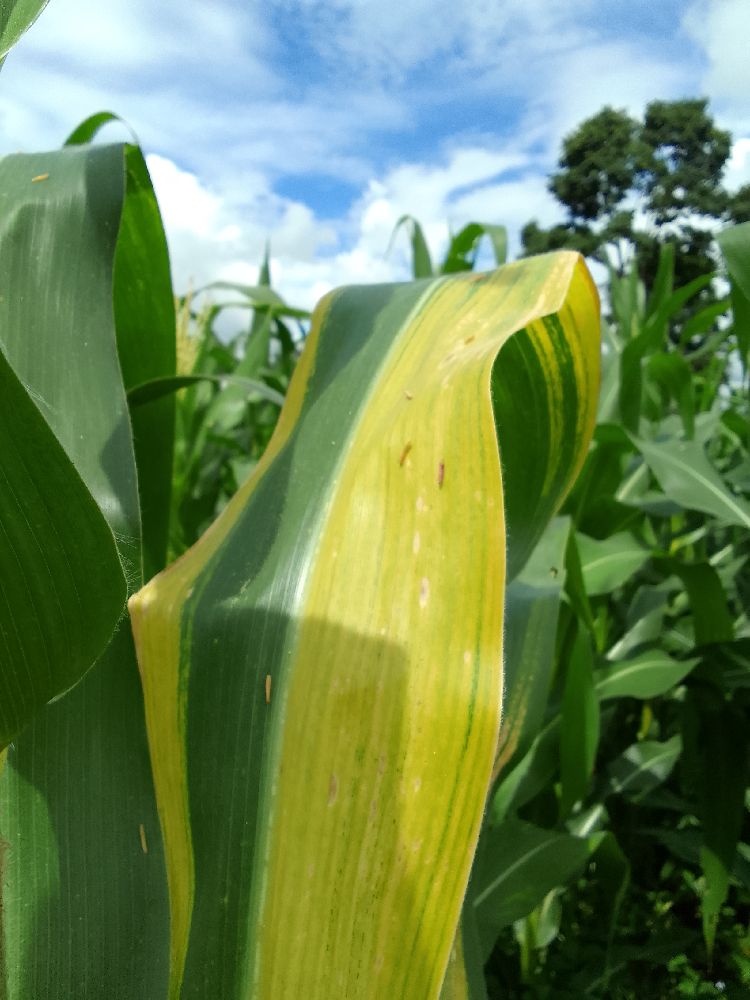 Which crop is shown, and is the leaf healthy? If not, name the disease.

maize, maize lethal necrosis
